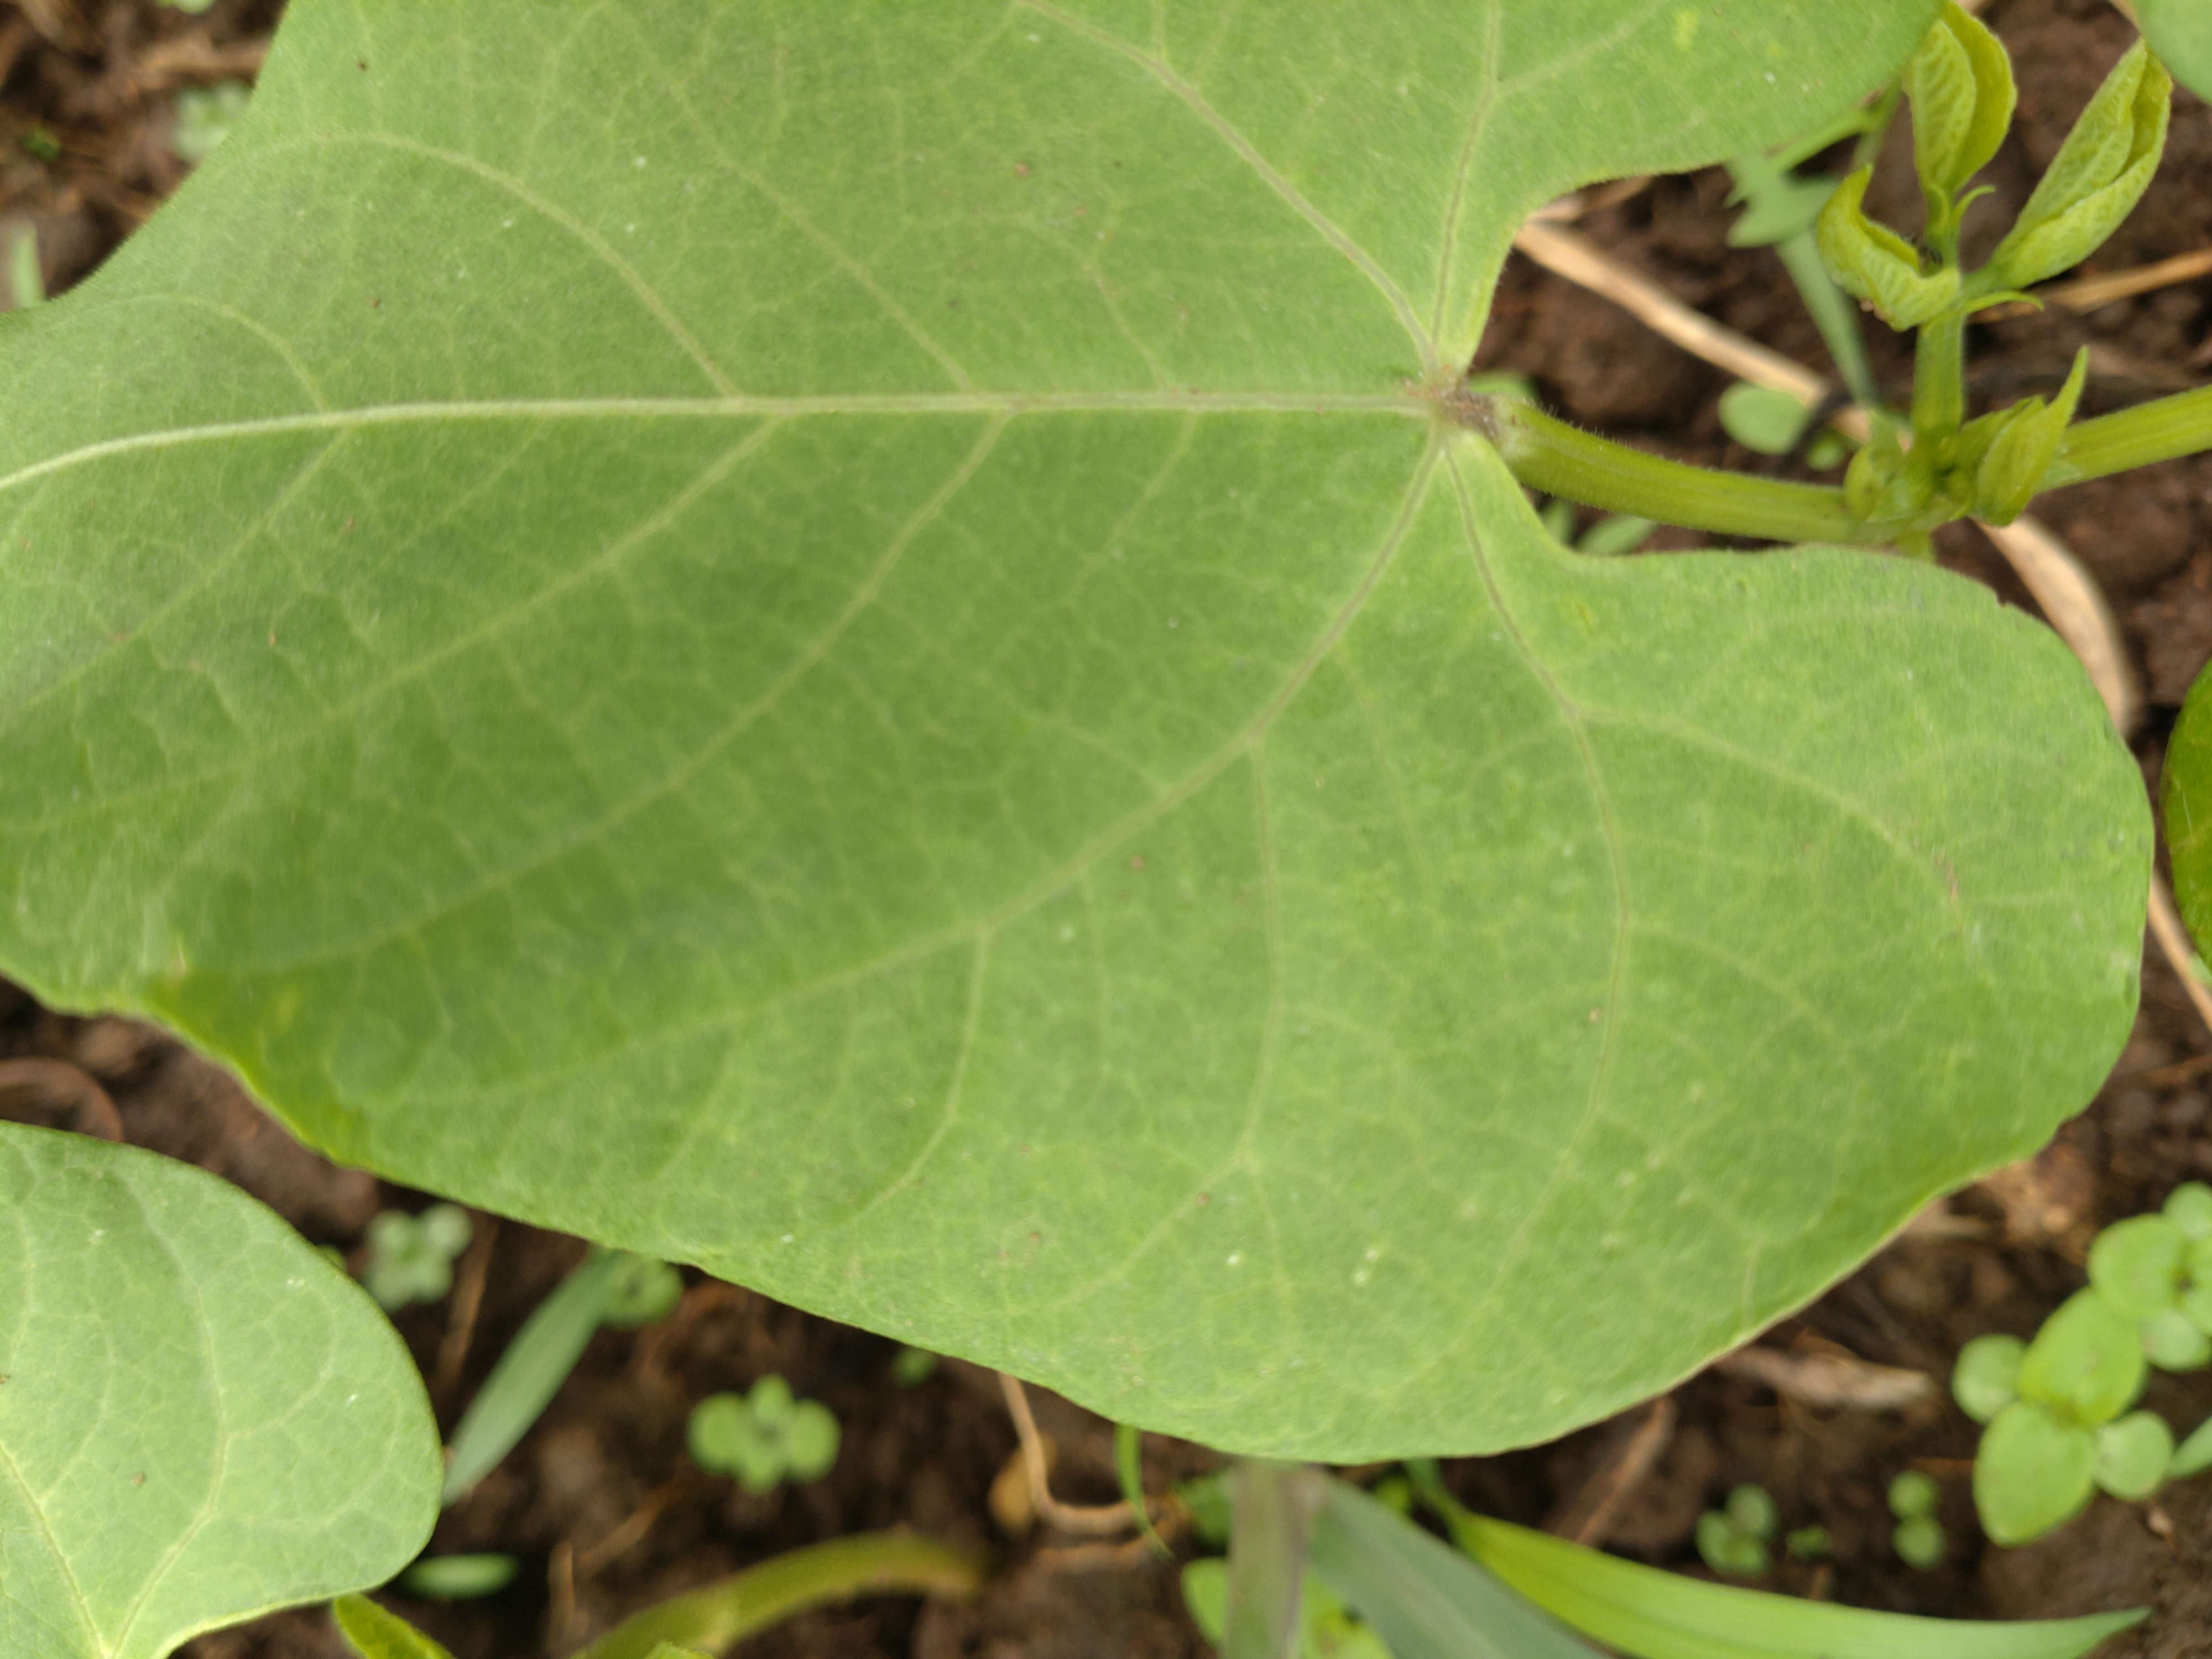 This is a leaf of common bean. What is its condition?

healthy
